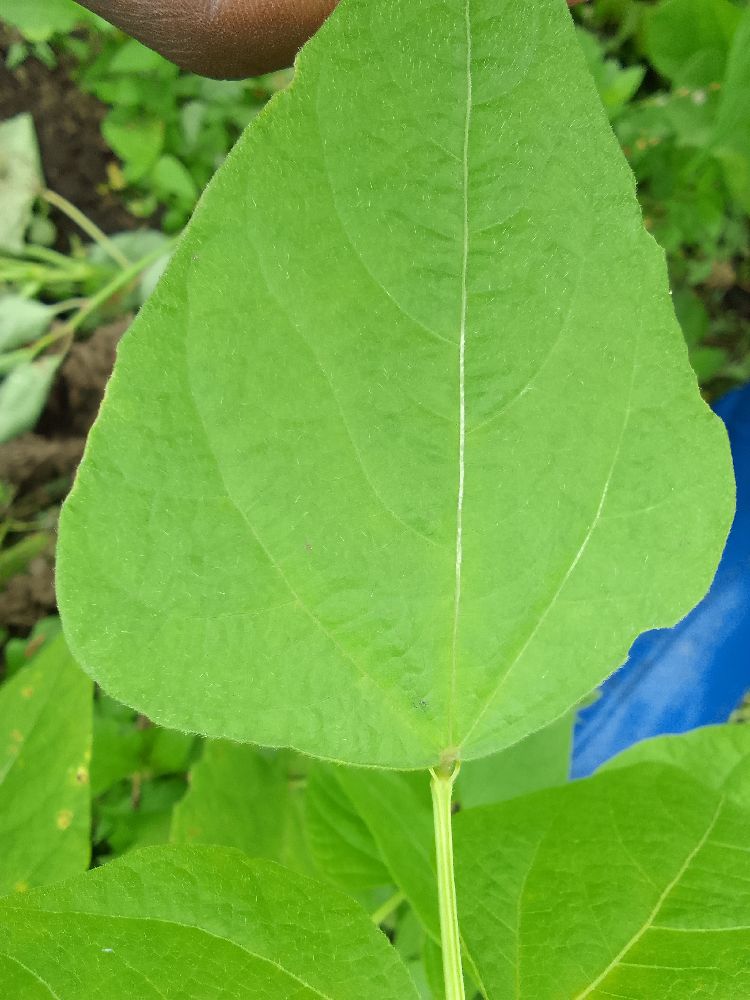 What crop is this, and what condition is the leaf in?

common bean, healthy
